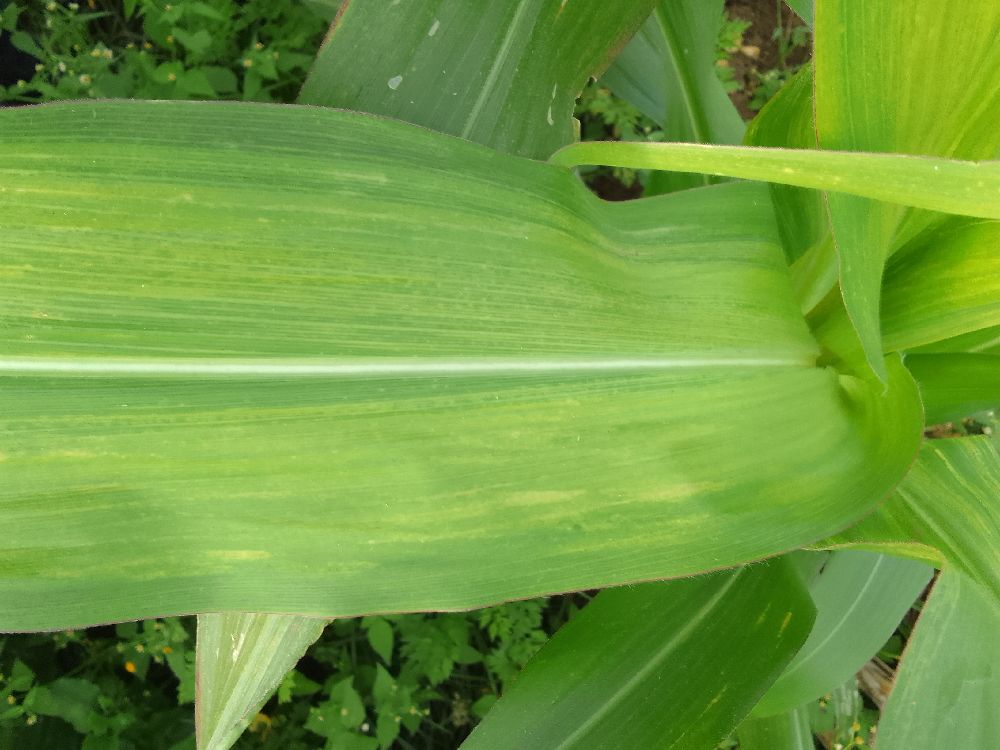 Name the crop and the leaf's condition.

maize, maize lethal necrosis
